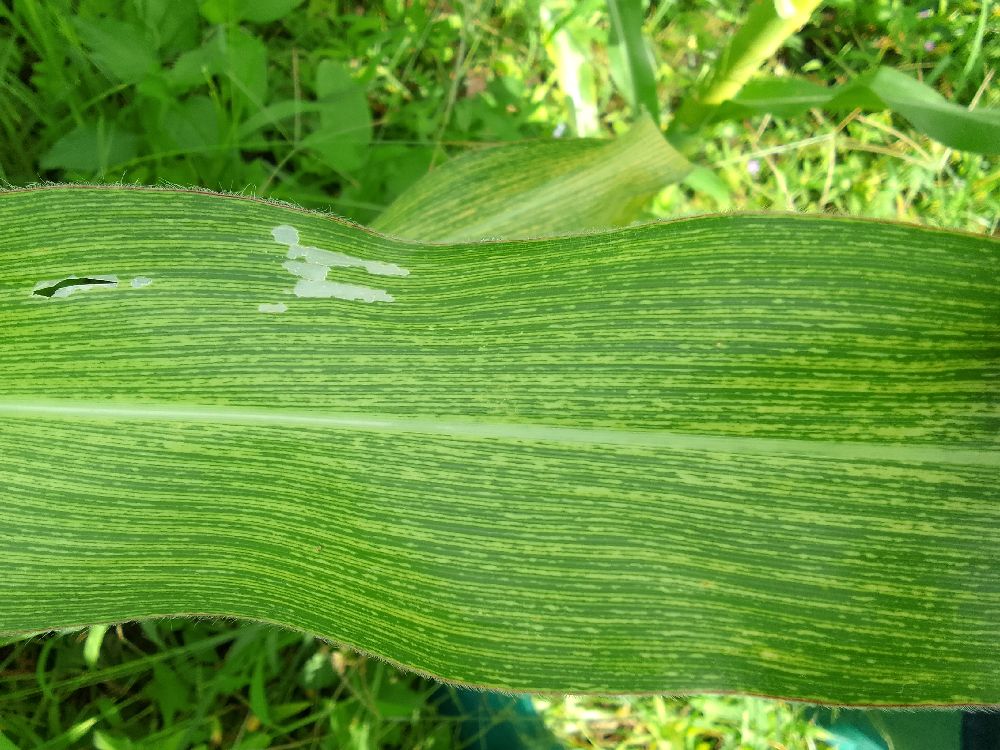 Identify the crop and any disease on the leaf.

maize, maize streak virus
